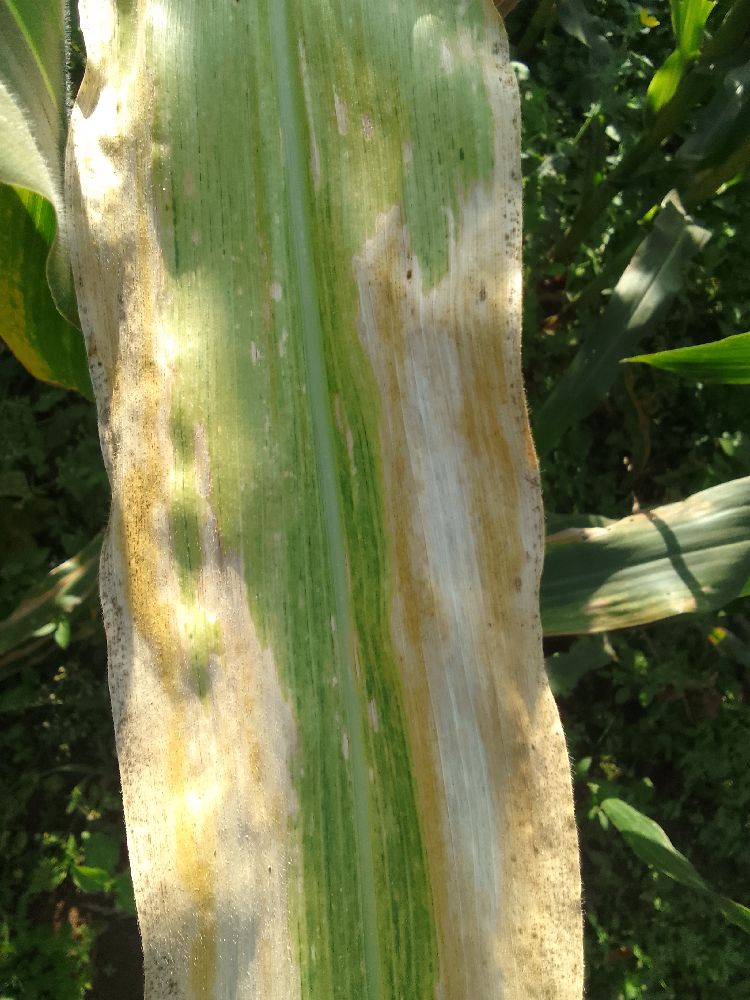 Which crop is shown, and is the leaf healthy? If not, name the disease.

maize, maize lethal necrosis
